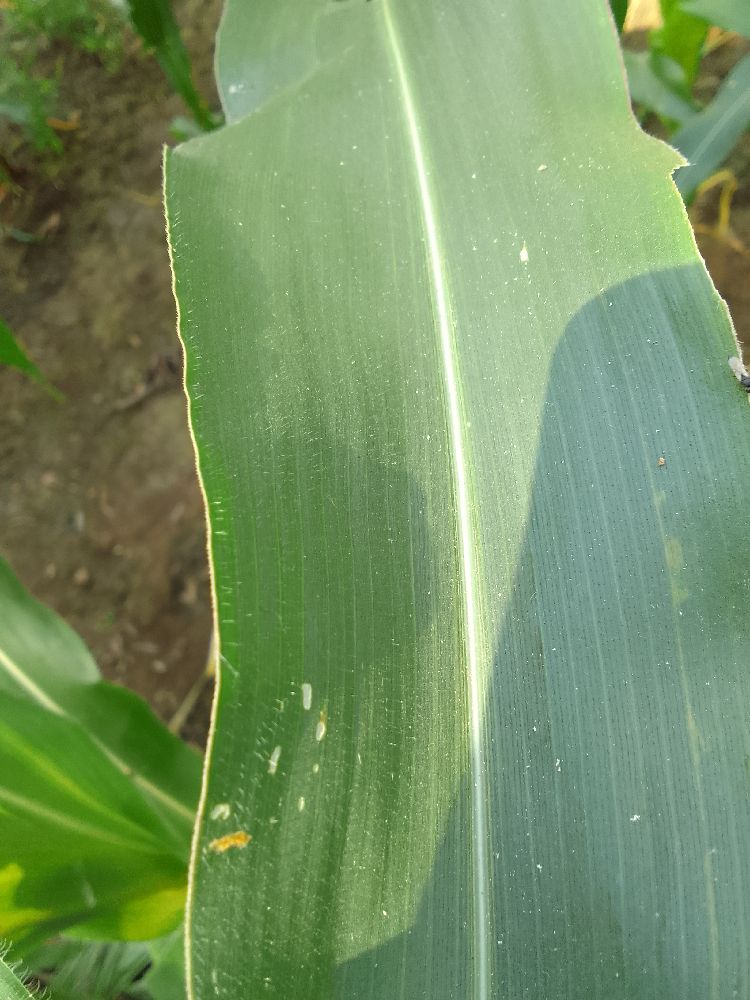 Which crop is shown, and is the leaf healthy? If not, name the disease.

maize, healthy
